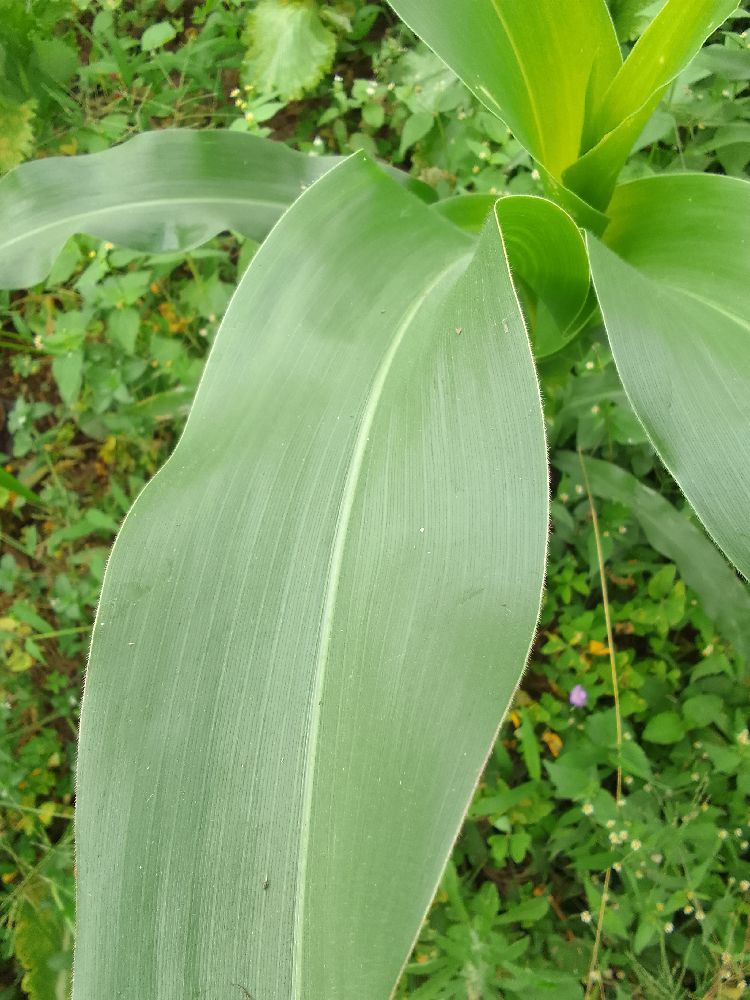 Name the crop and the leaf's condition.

maize, healthy
